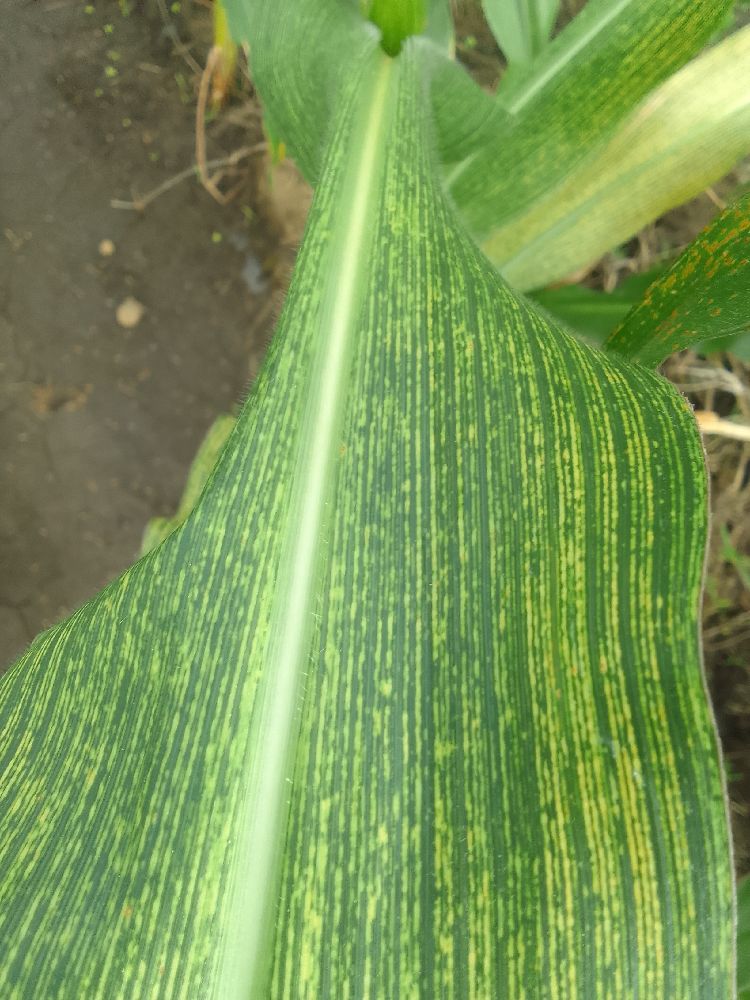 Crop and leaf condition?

maize, maize streak virus
